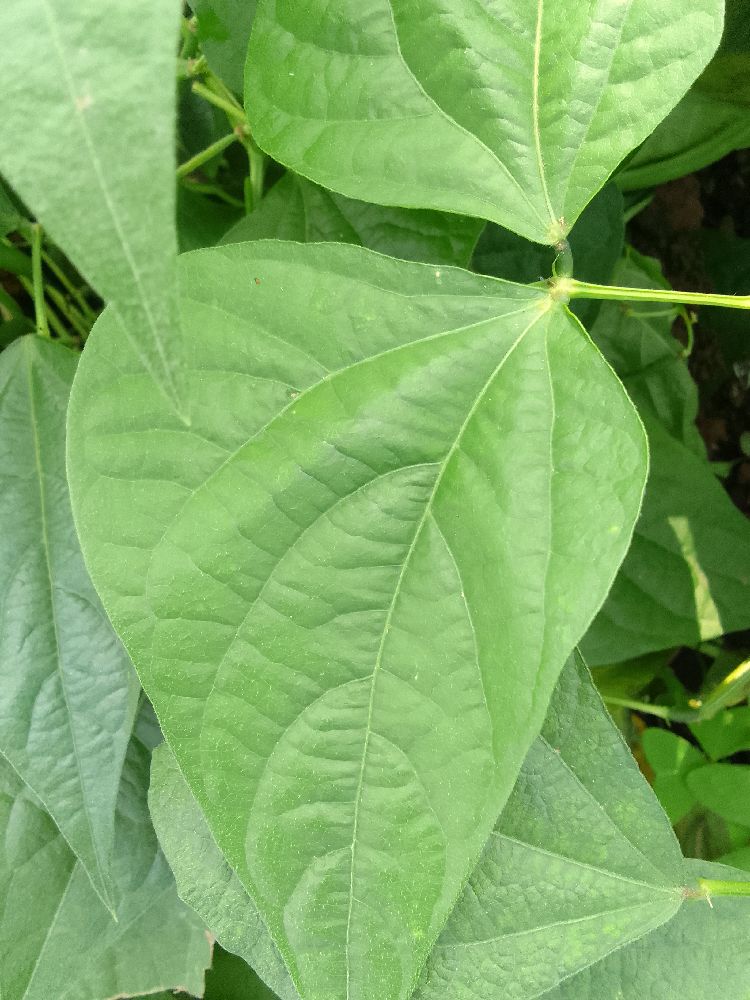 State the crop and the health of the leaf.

common bean, healthy
